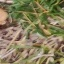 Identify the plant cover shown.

grass
